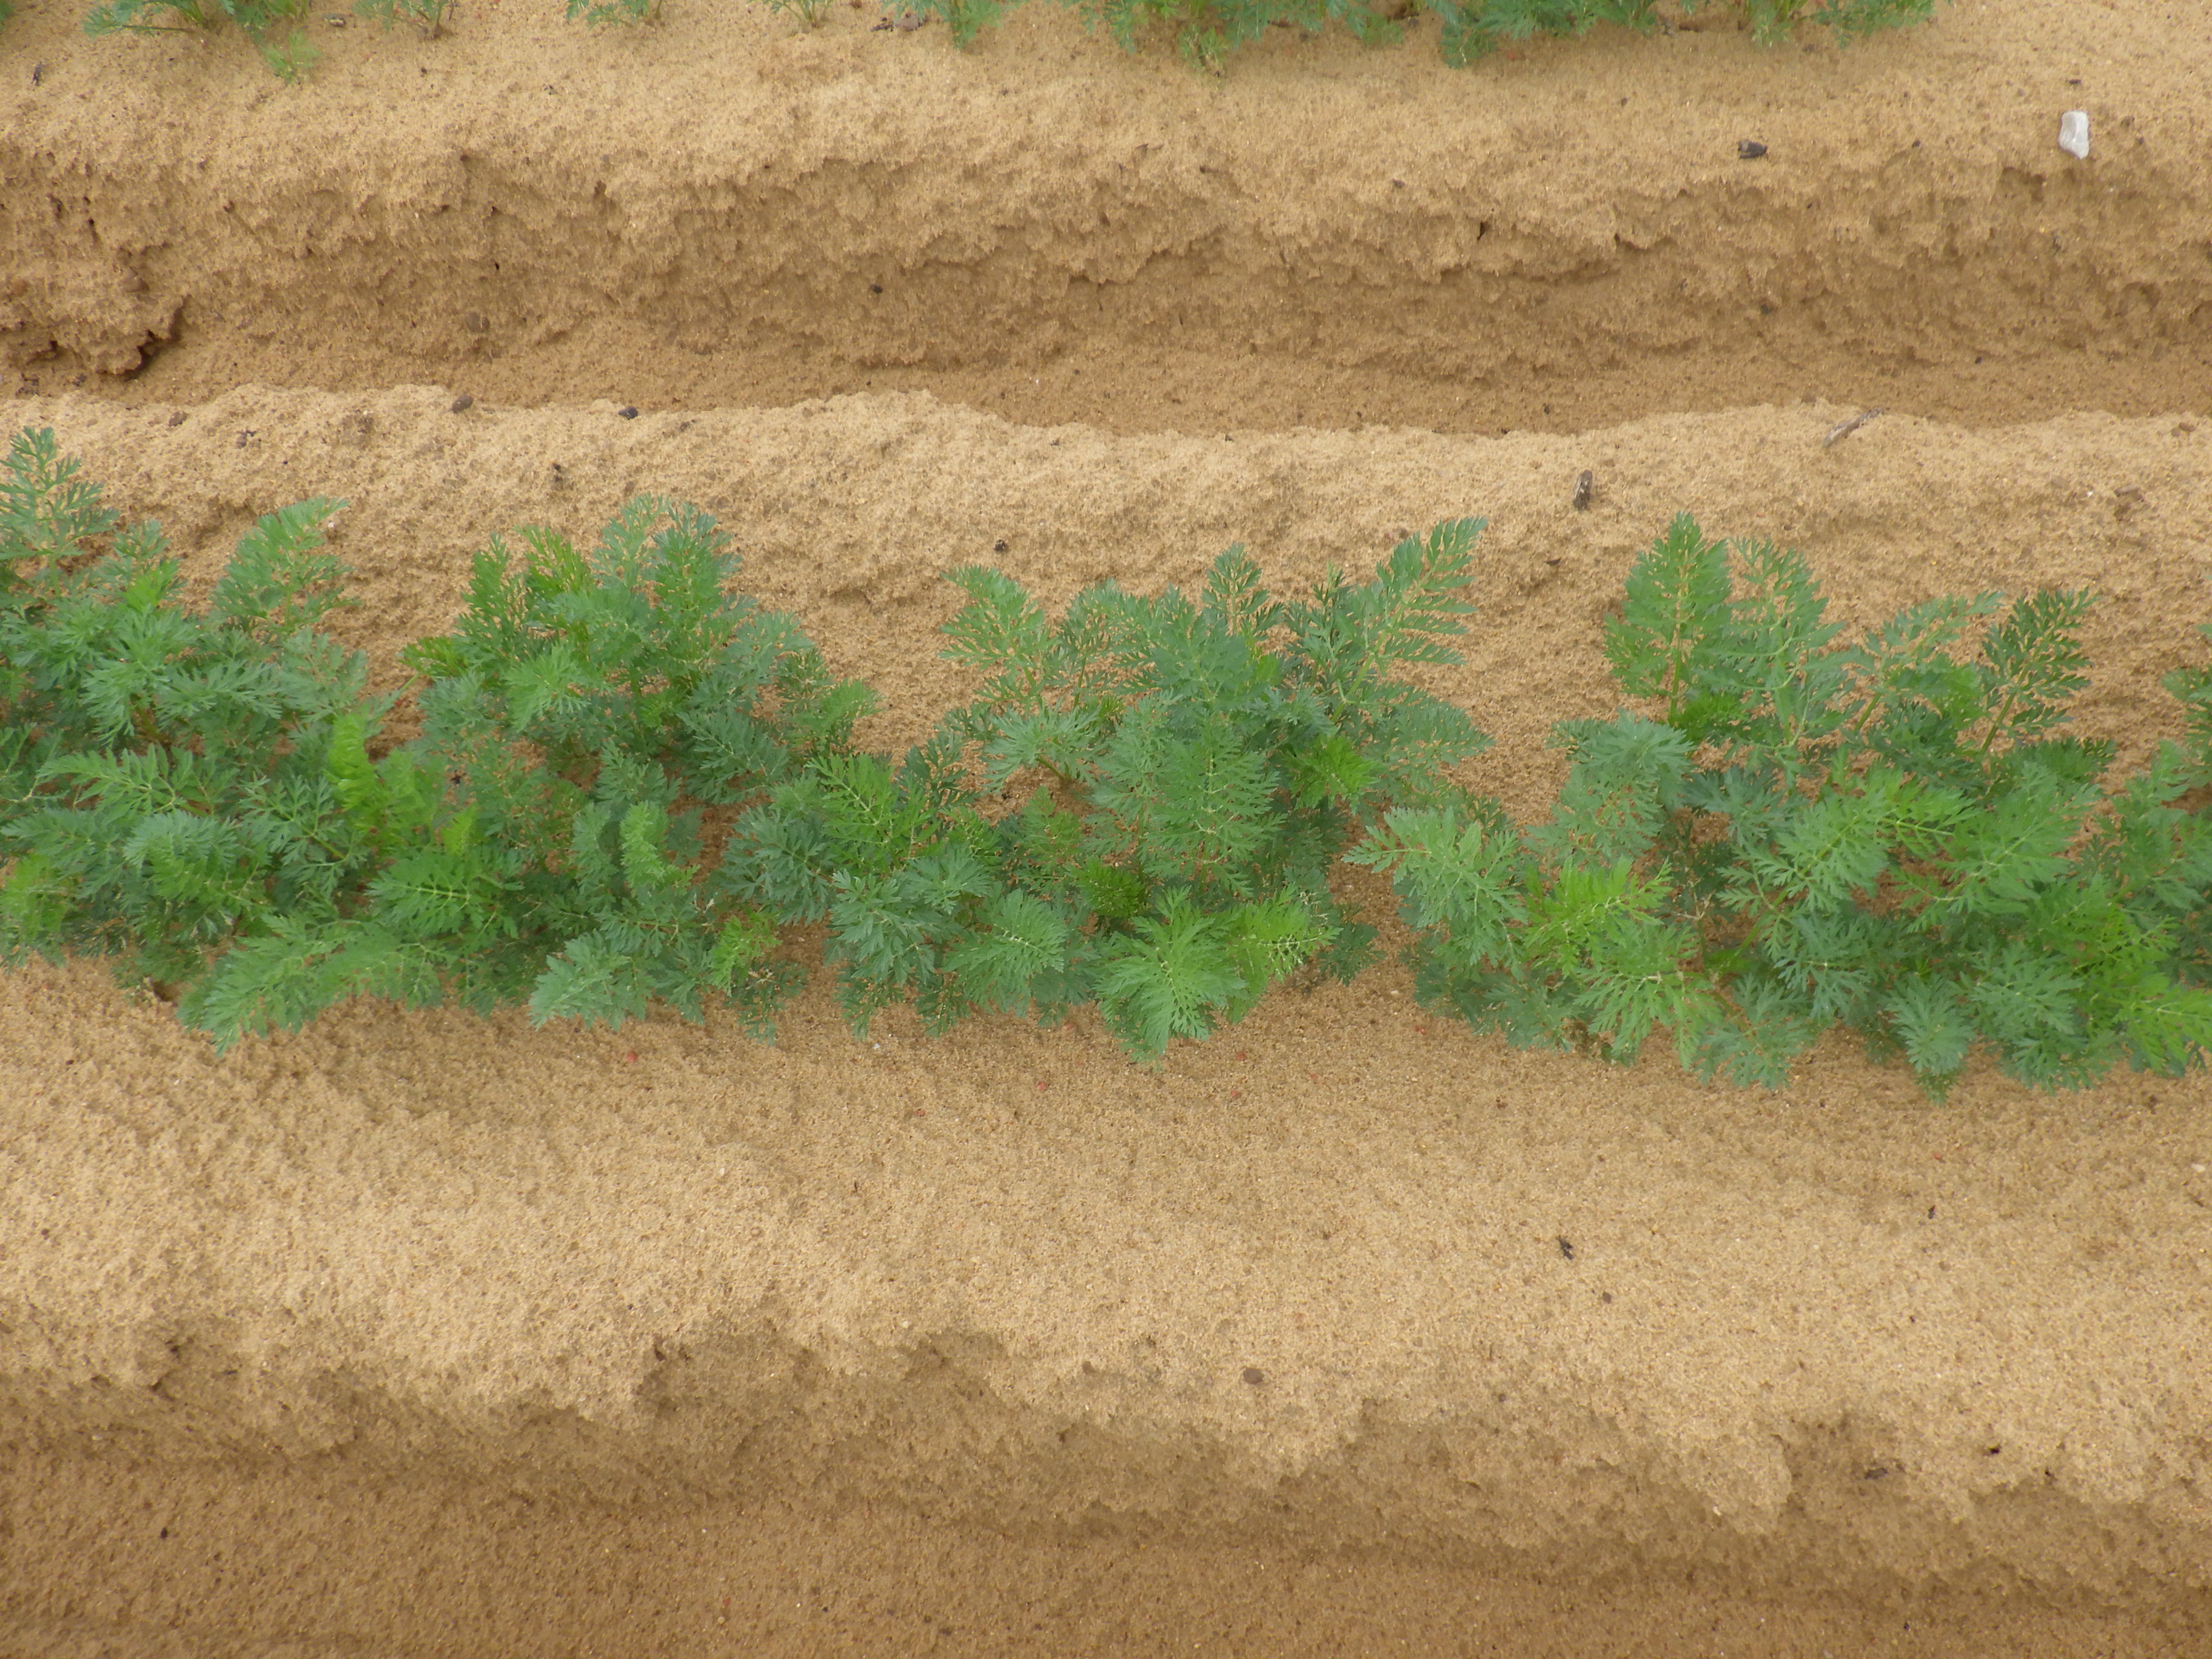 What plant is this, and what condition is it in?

carrot, nutrient deficiency
